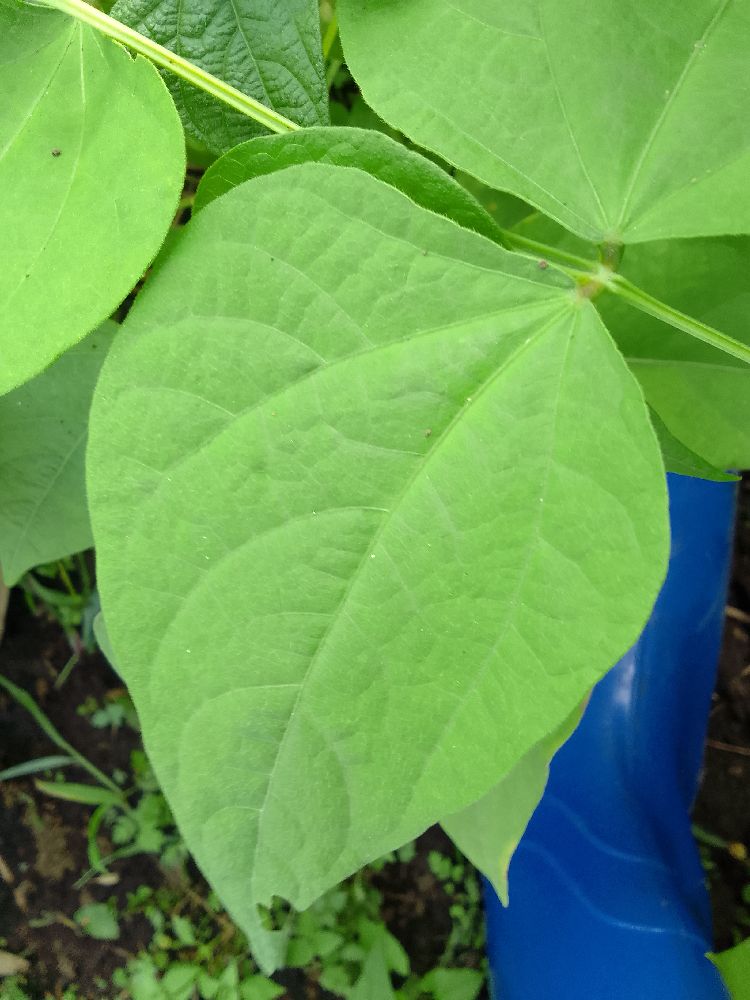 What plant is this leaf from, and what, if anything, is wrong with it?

common bean, healthy
